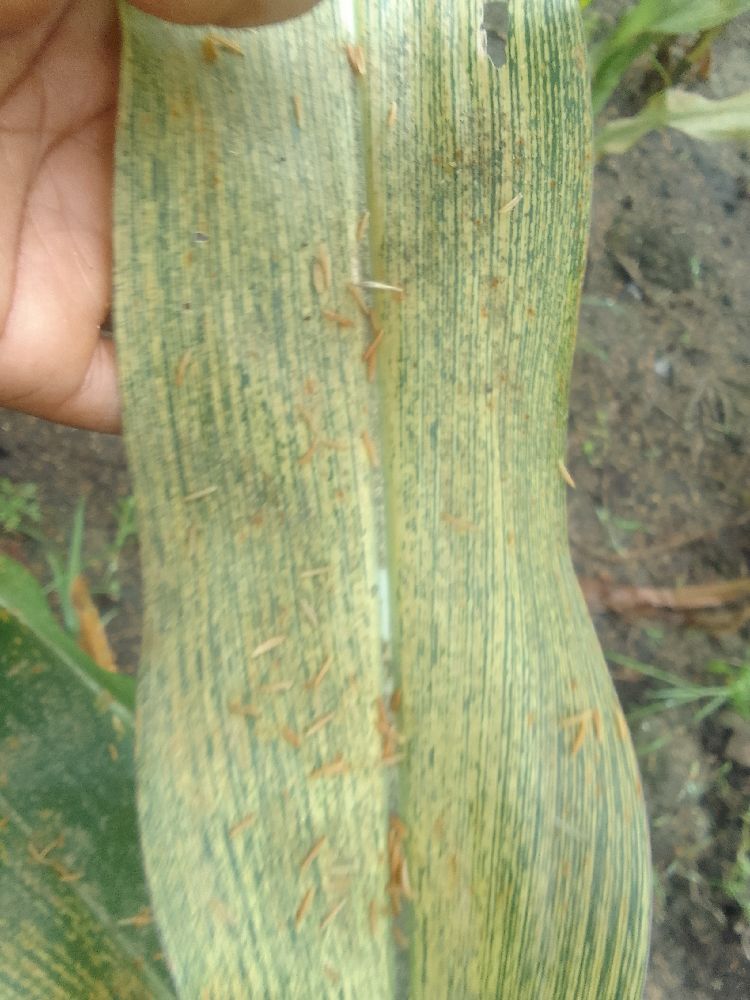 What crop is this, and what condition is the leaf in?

maize, maize streak virus
